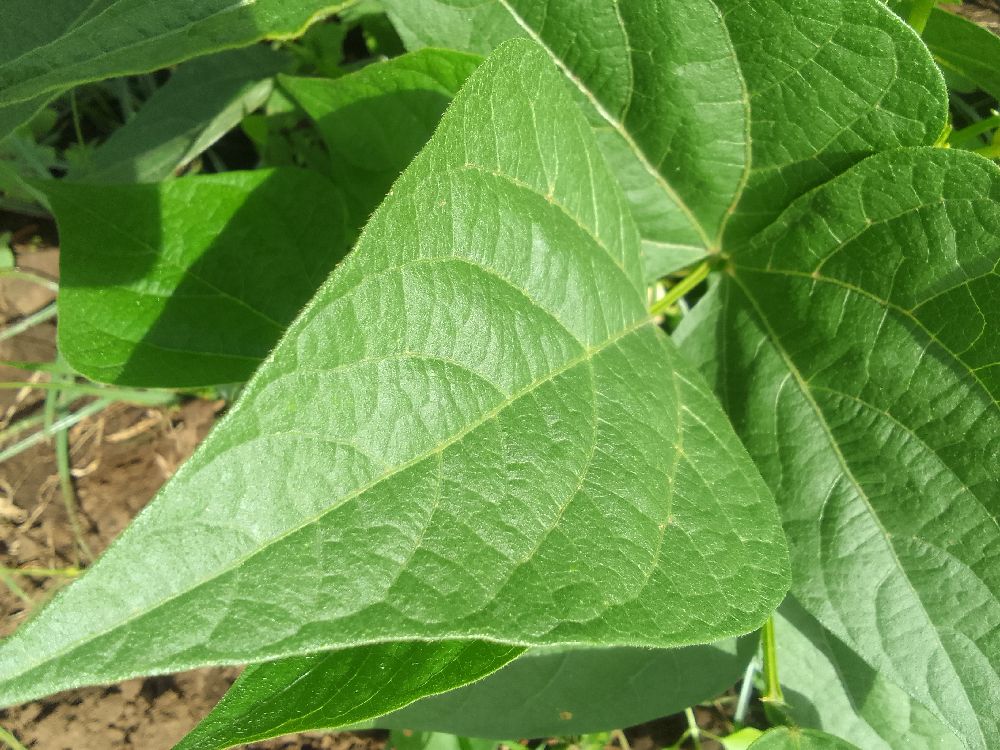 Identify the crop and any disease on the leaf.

common bean, healthy
